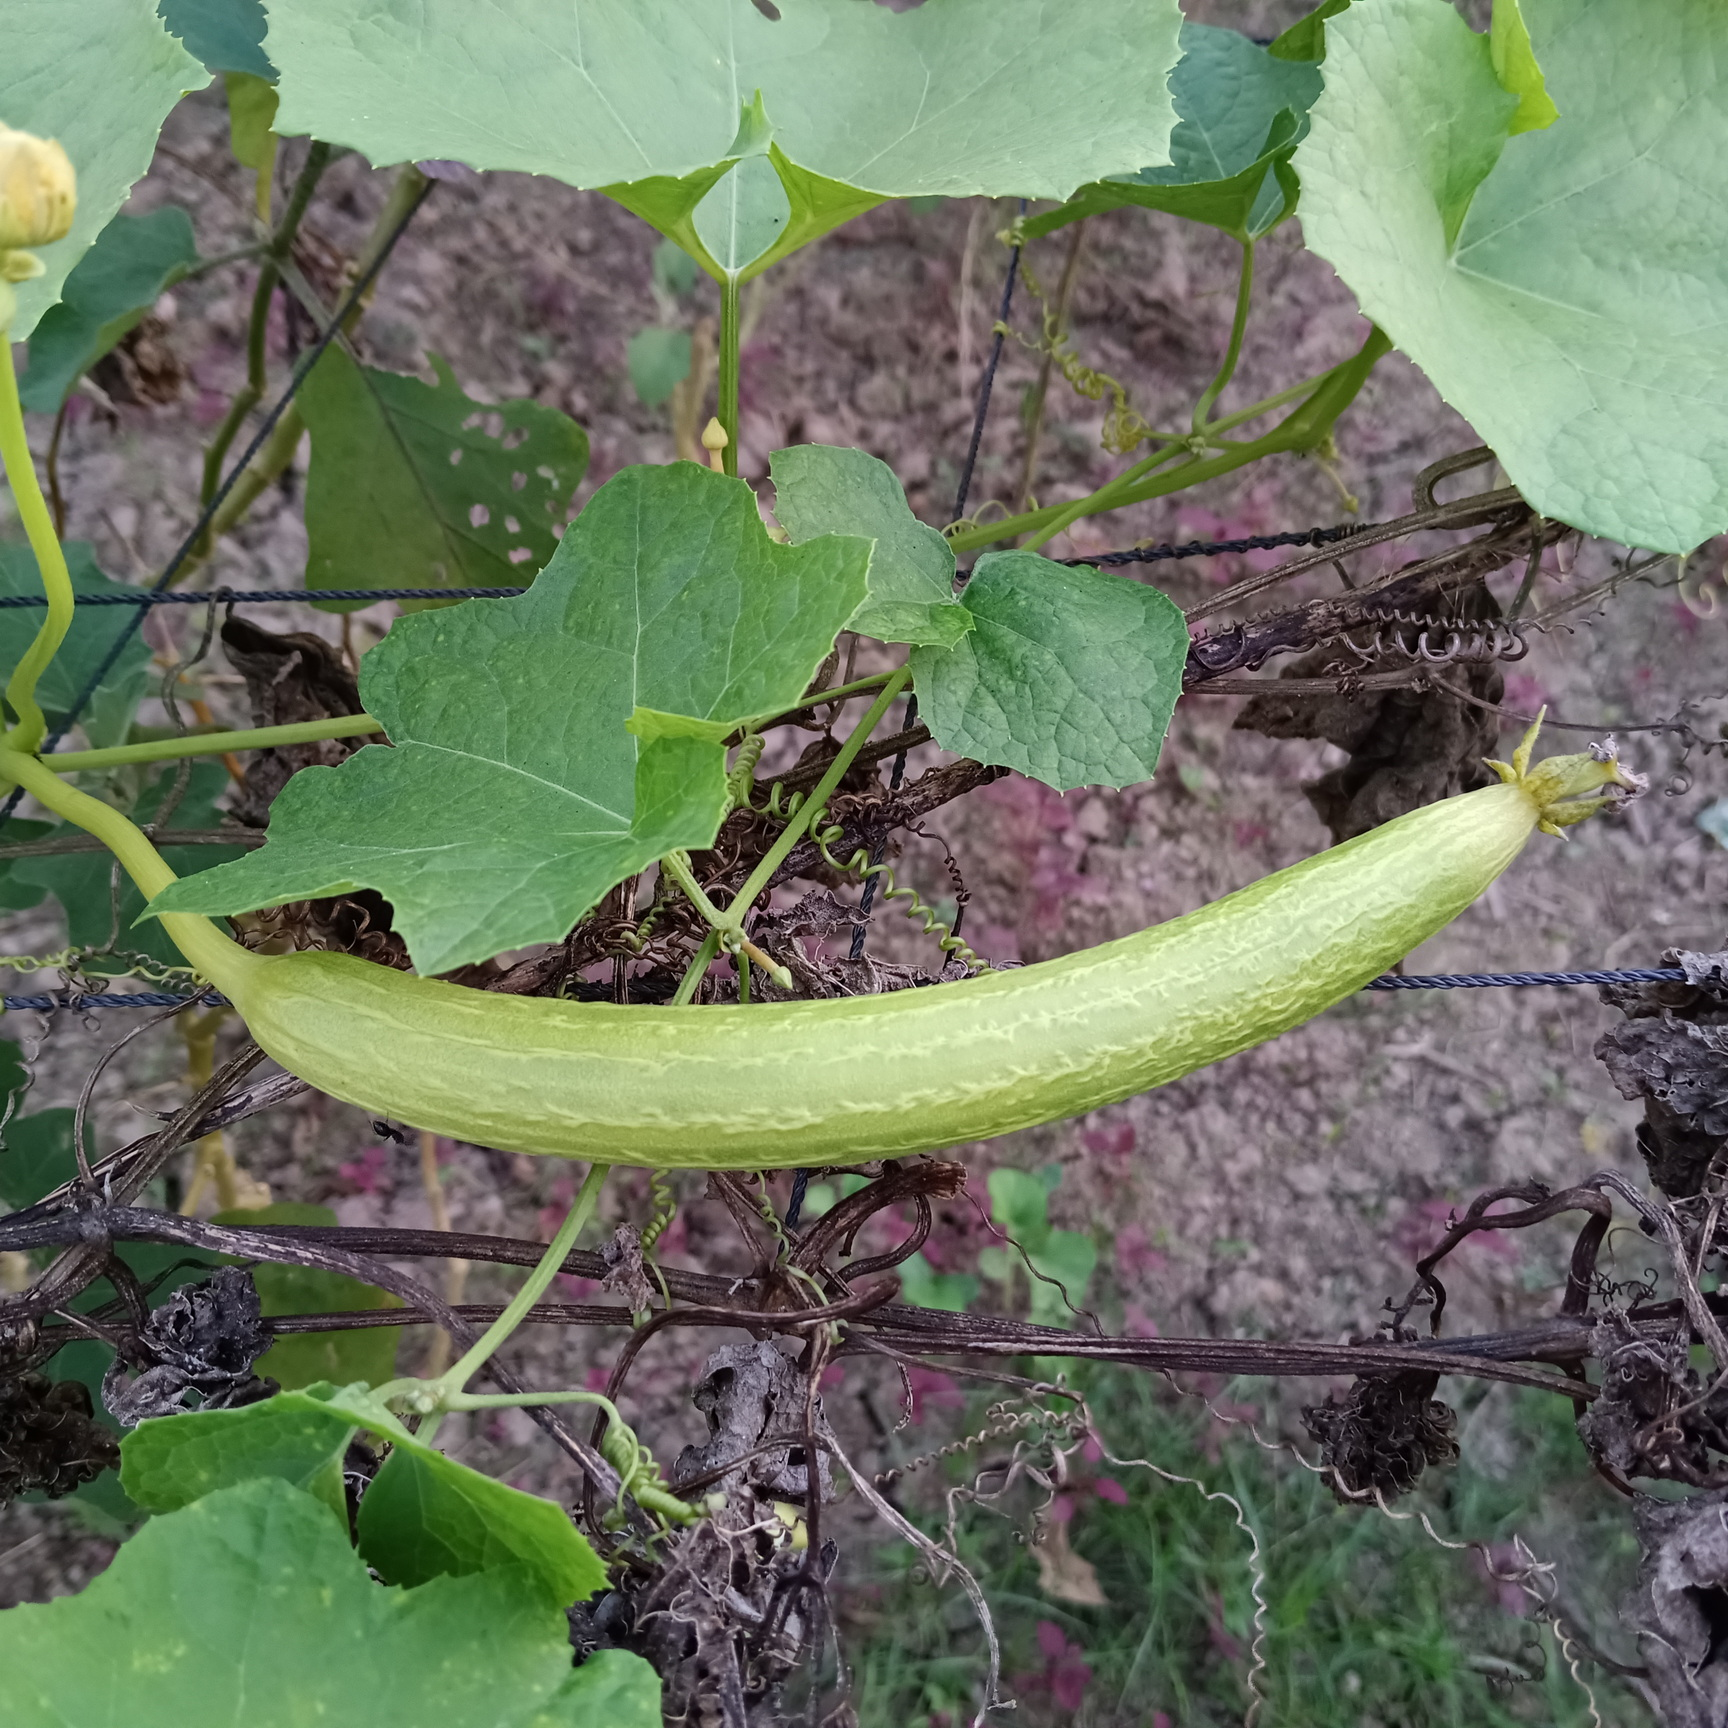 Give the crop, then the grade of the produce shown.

luffa, fresh
